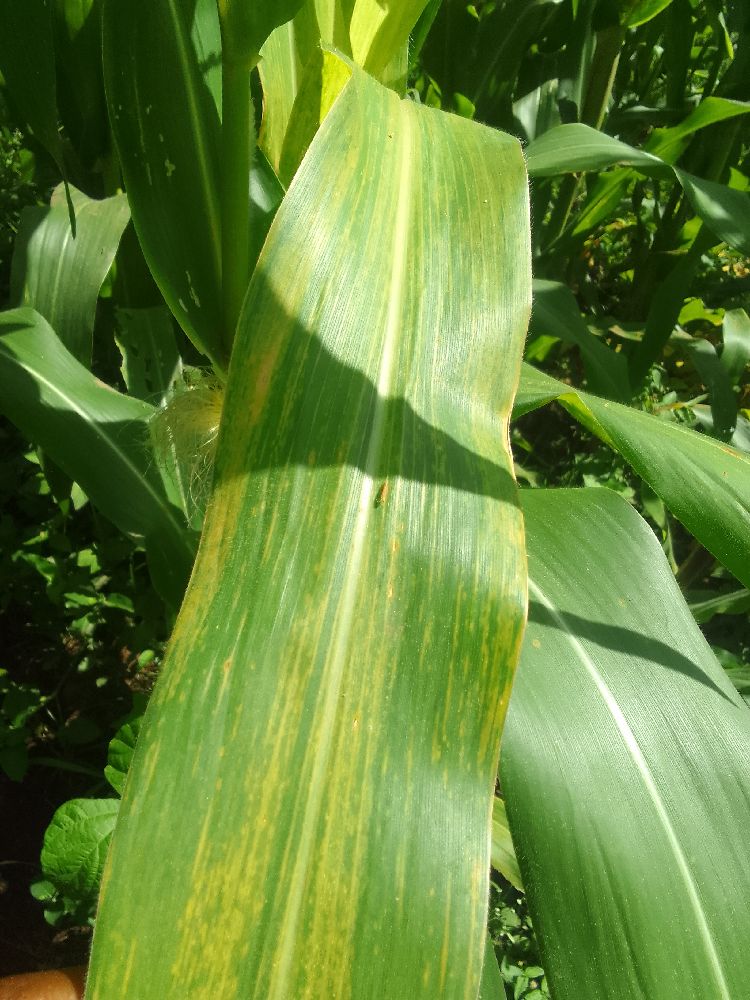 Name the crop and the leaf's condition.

maize, maize lethal necrosis
